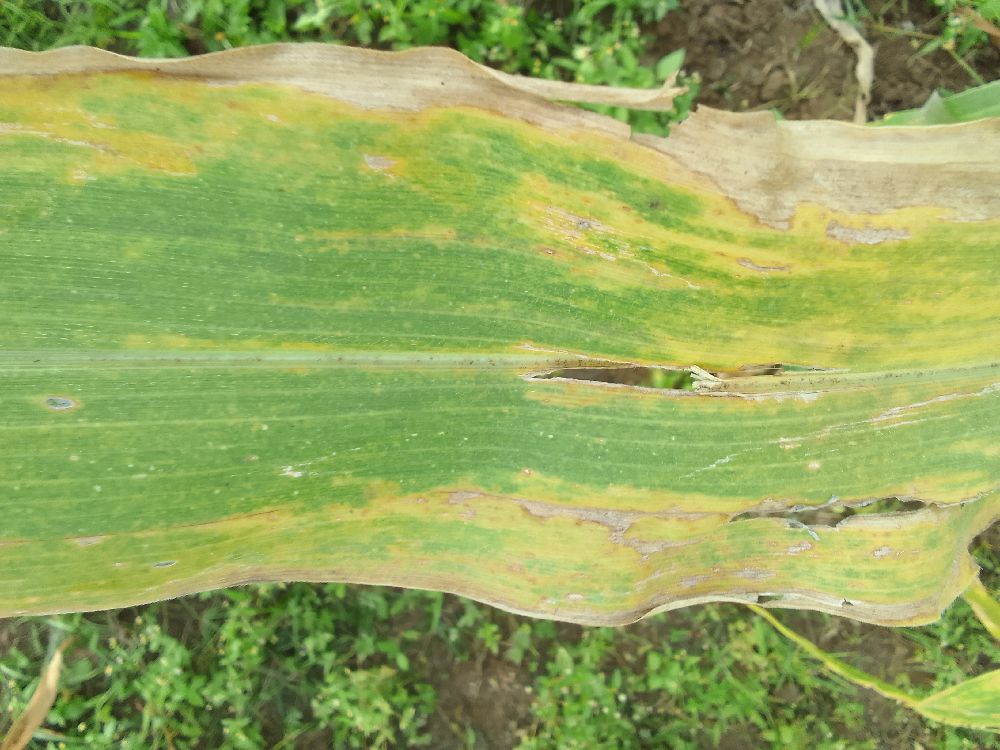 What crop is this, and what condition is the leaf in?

maize, maize lethal necrosis
